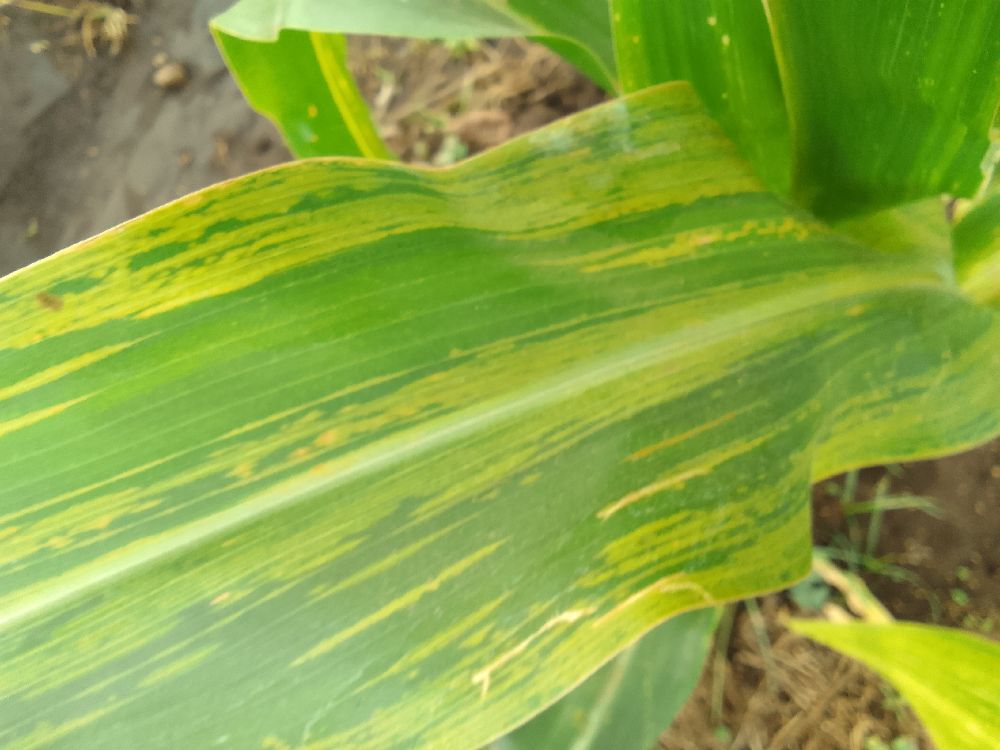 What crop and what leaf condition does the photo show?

maize, maize lethal necrosis
